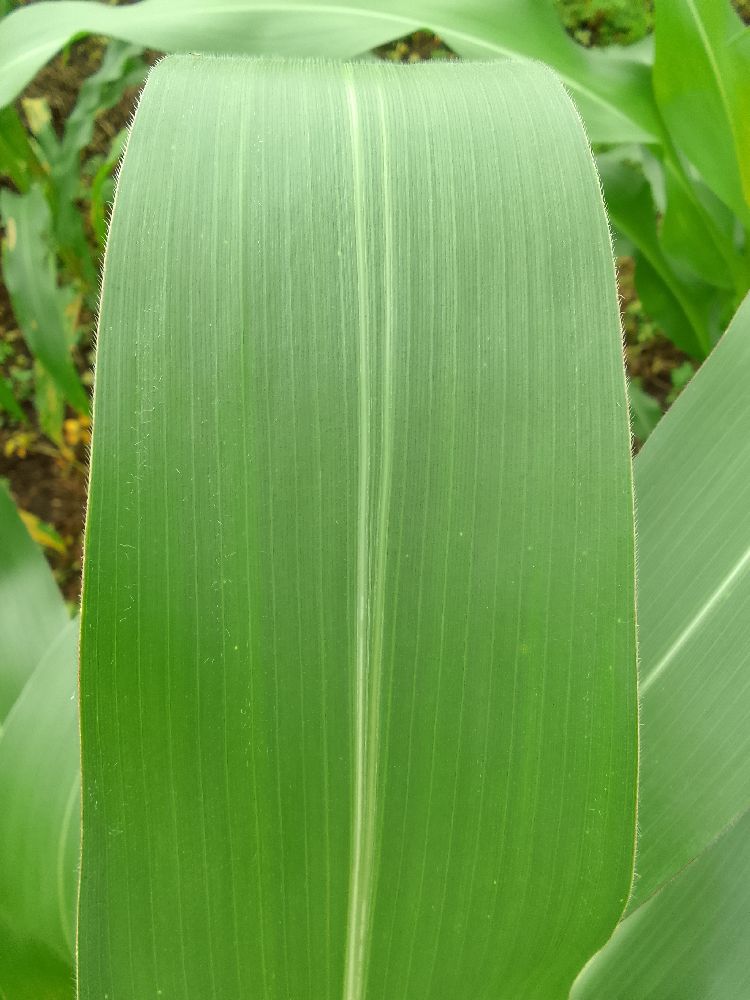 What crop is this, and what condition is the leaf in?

maize, healthy
